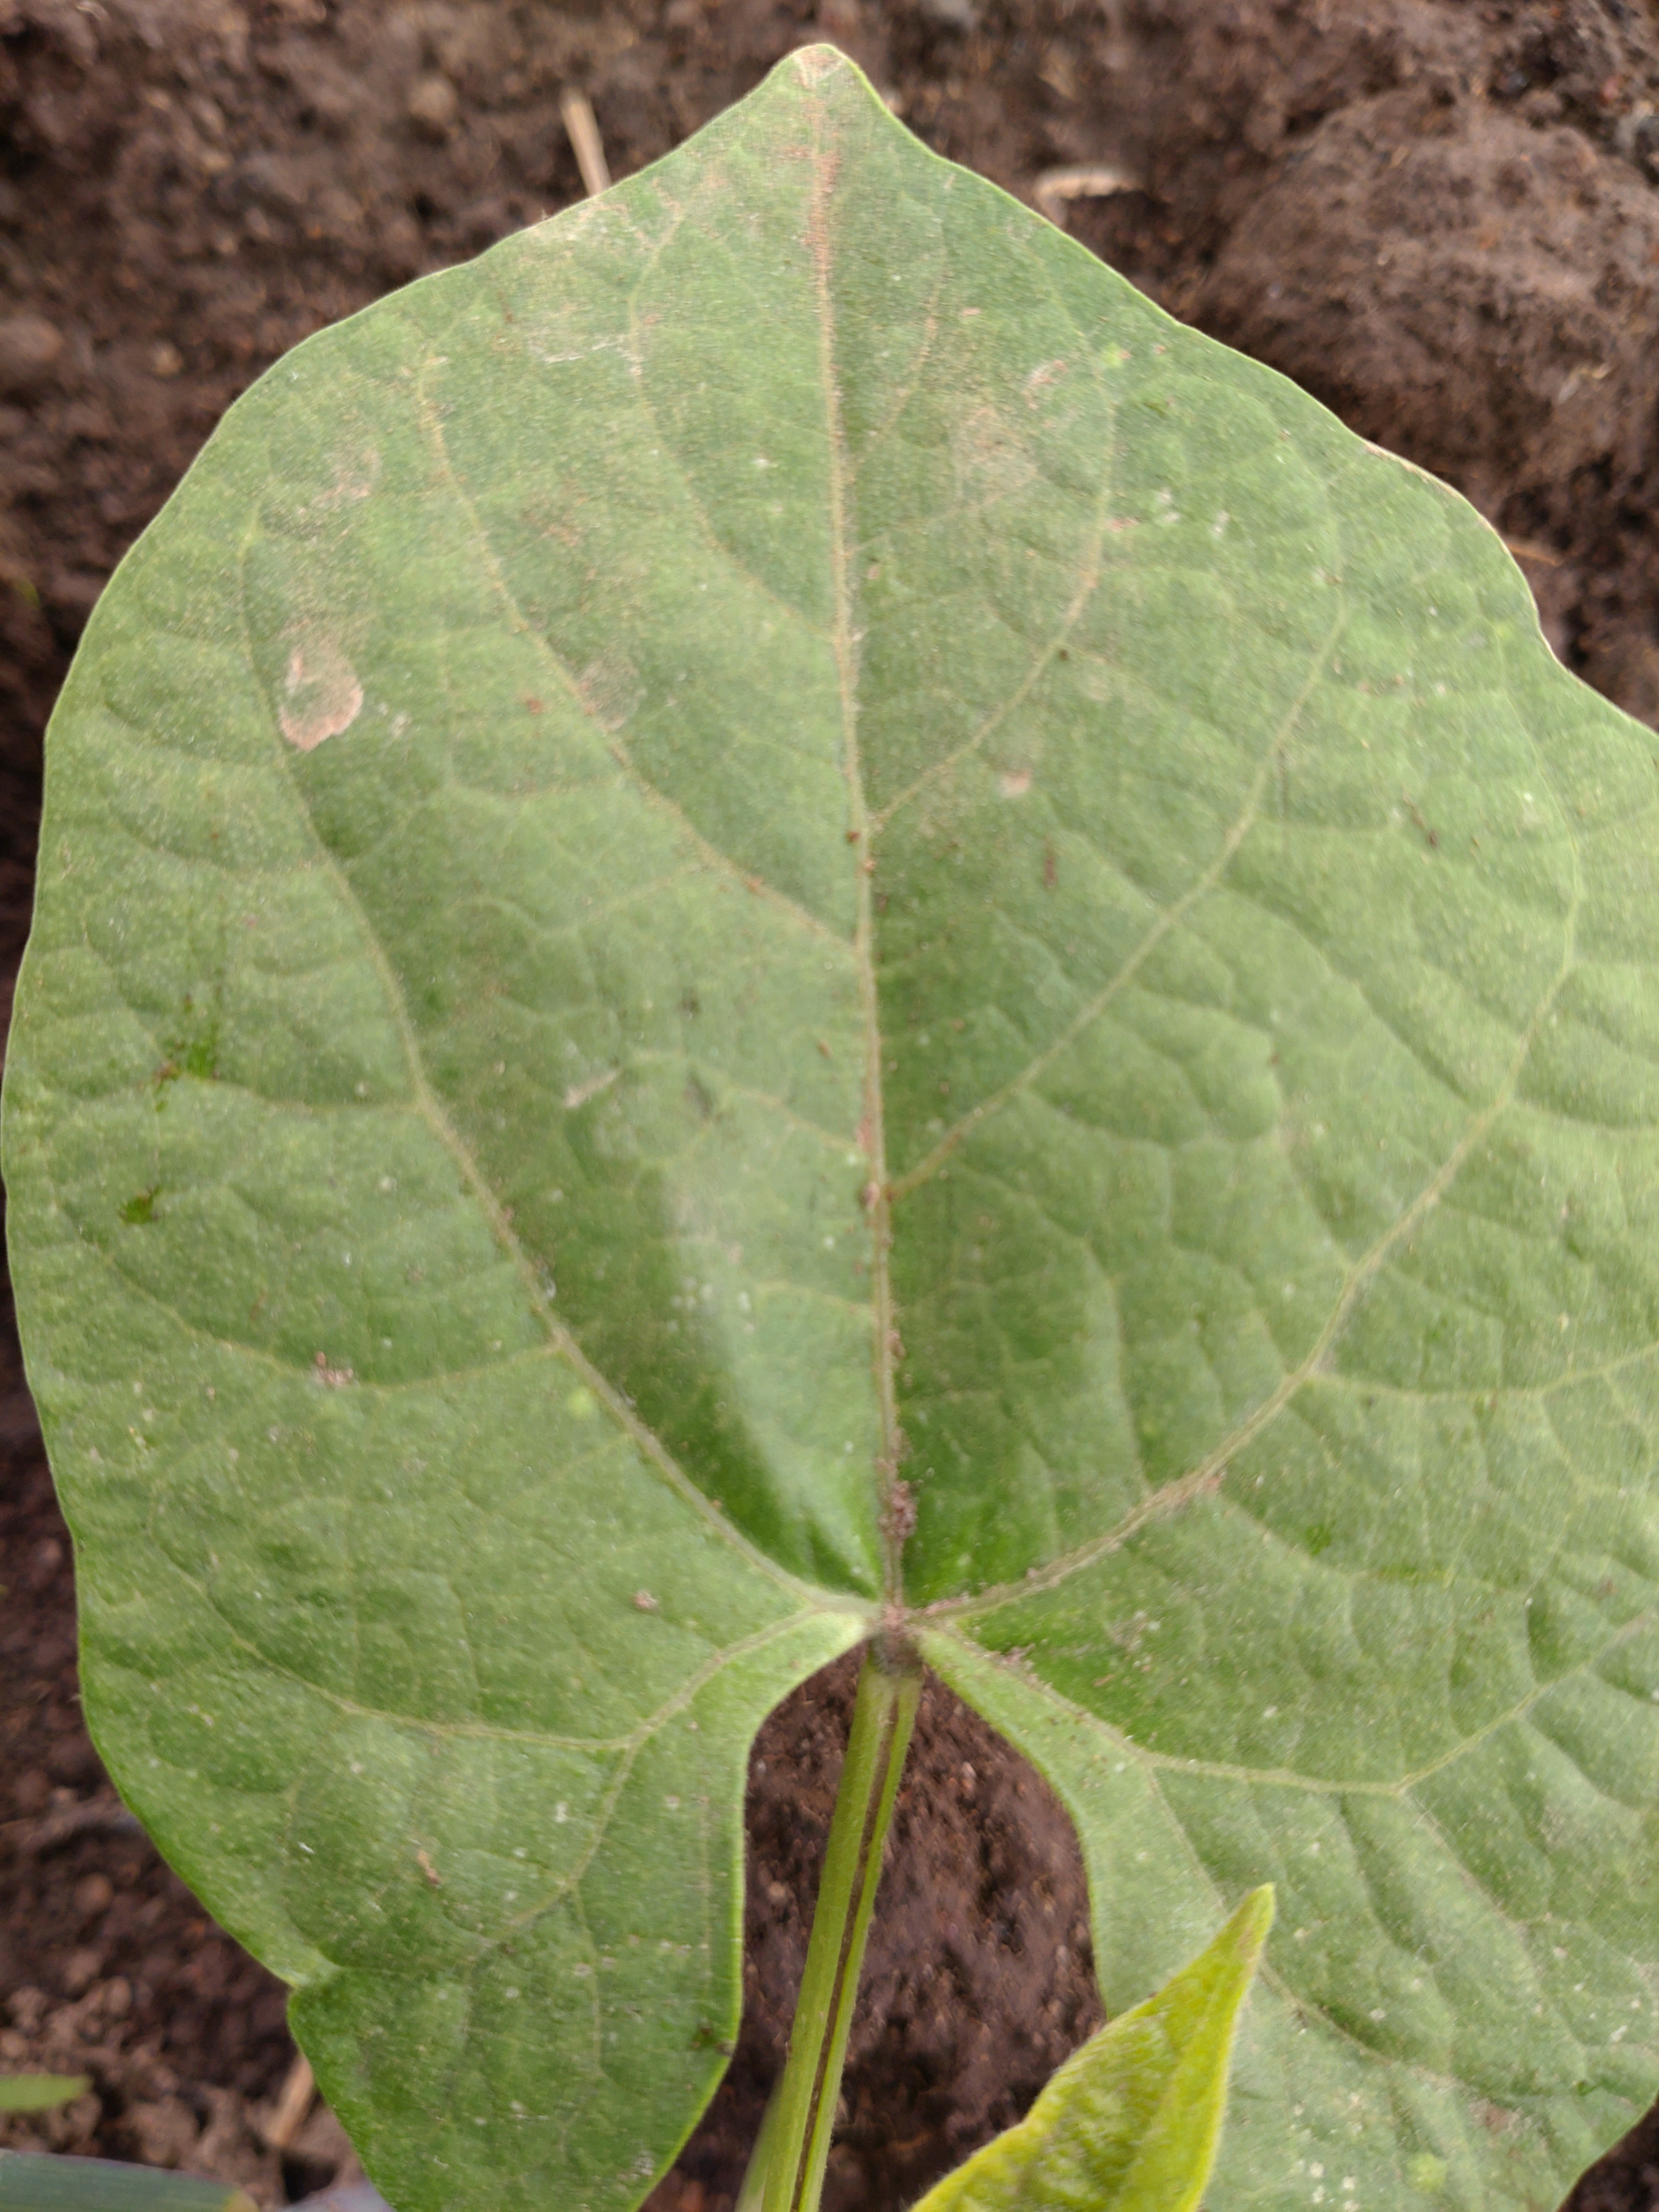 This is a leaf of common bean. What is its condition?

healthy
